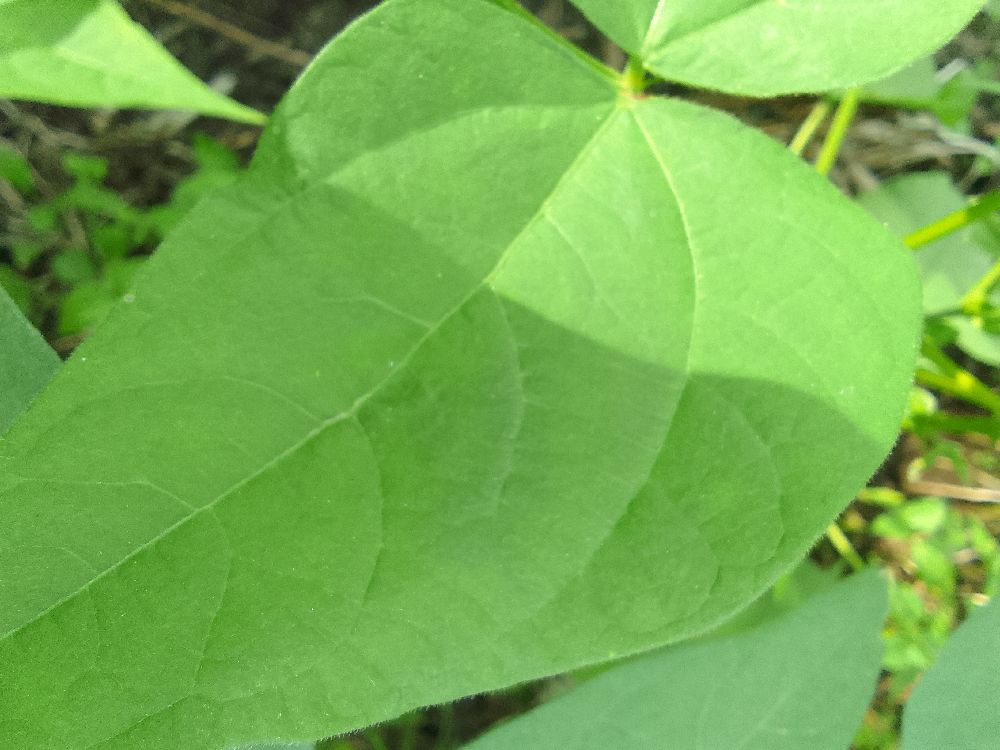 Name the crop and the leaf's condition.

common bean, healthy
